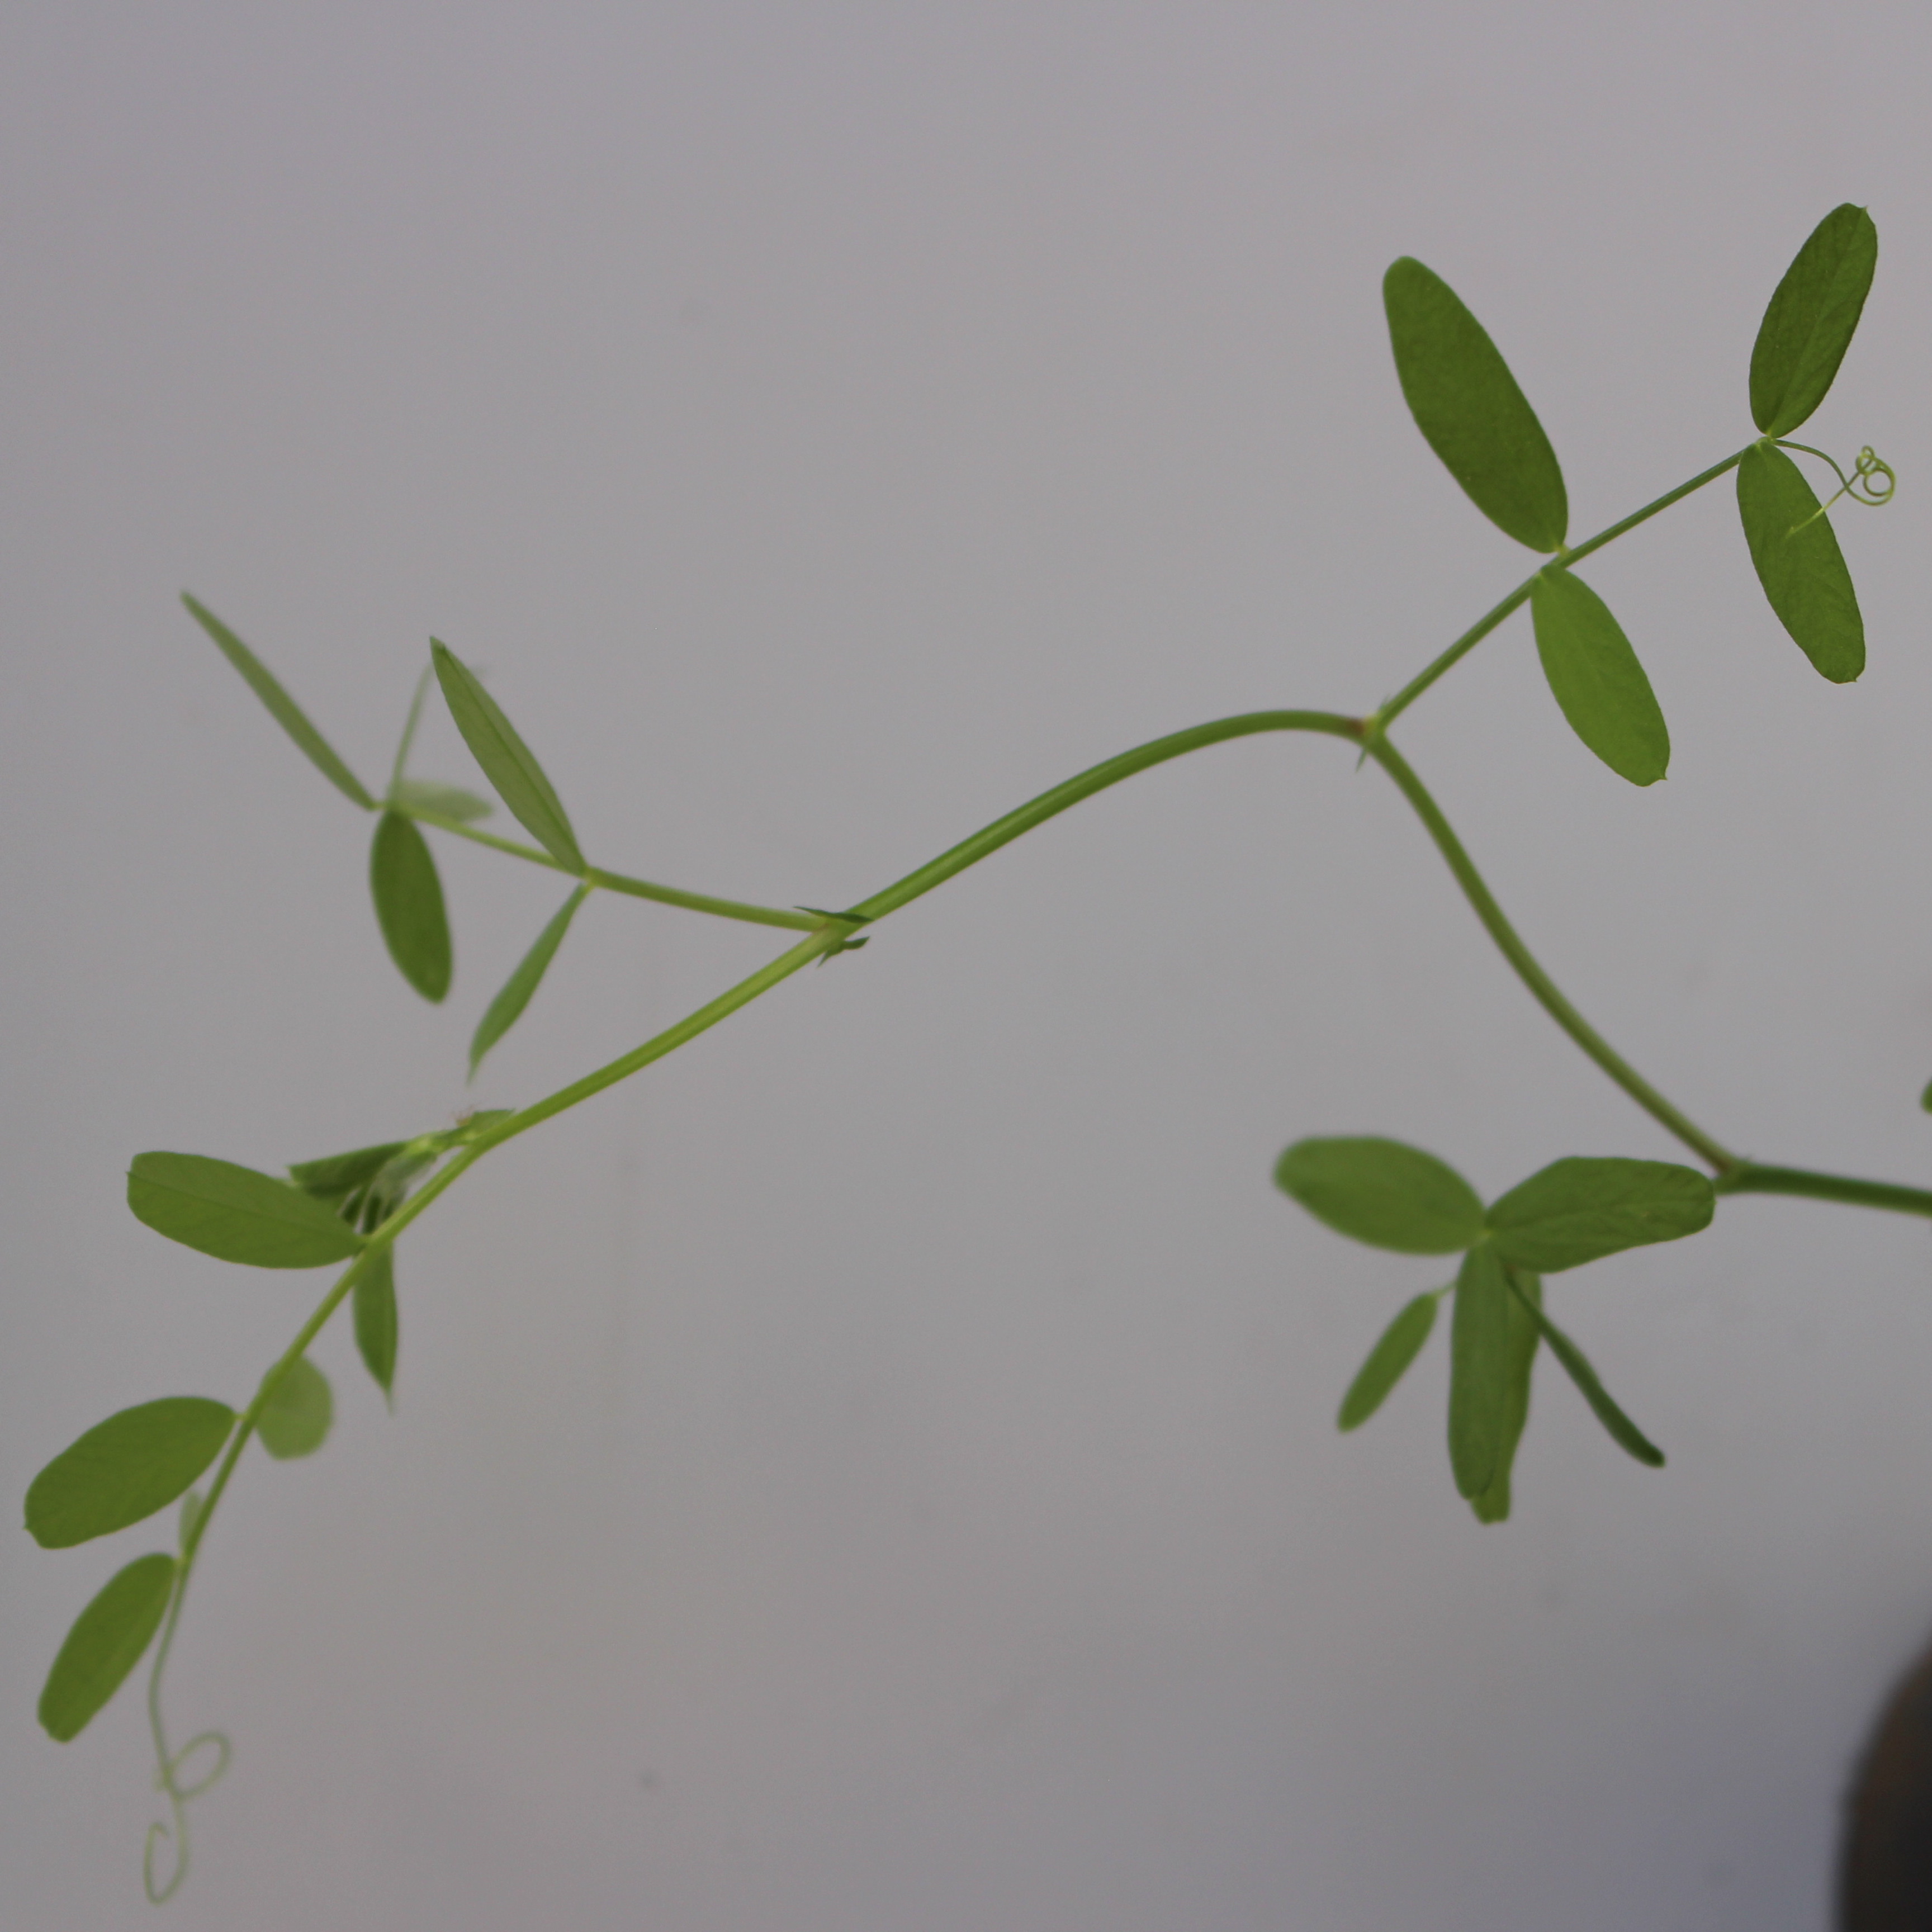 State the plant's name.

Vicia sativa
